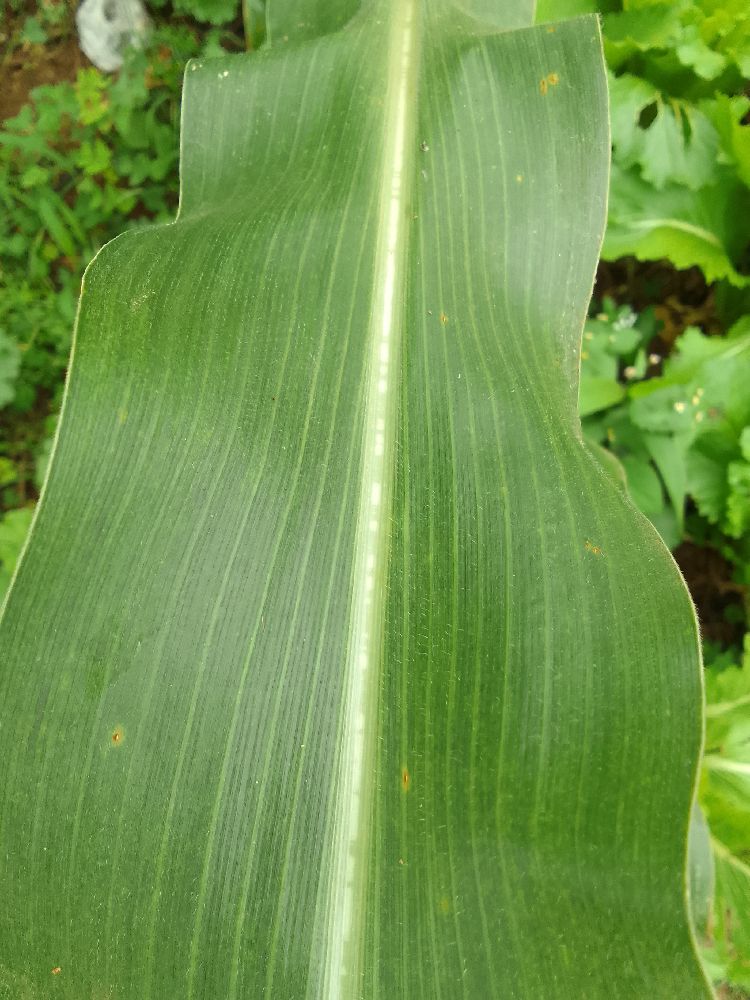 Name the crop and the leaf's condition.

maize, healthy
